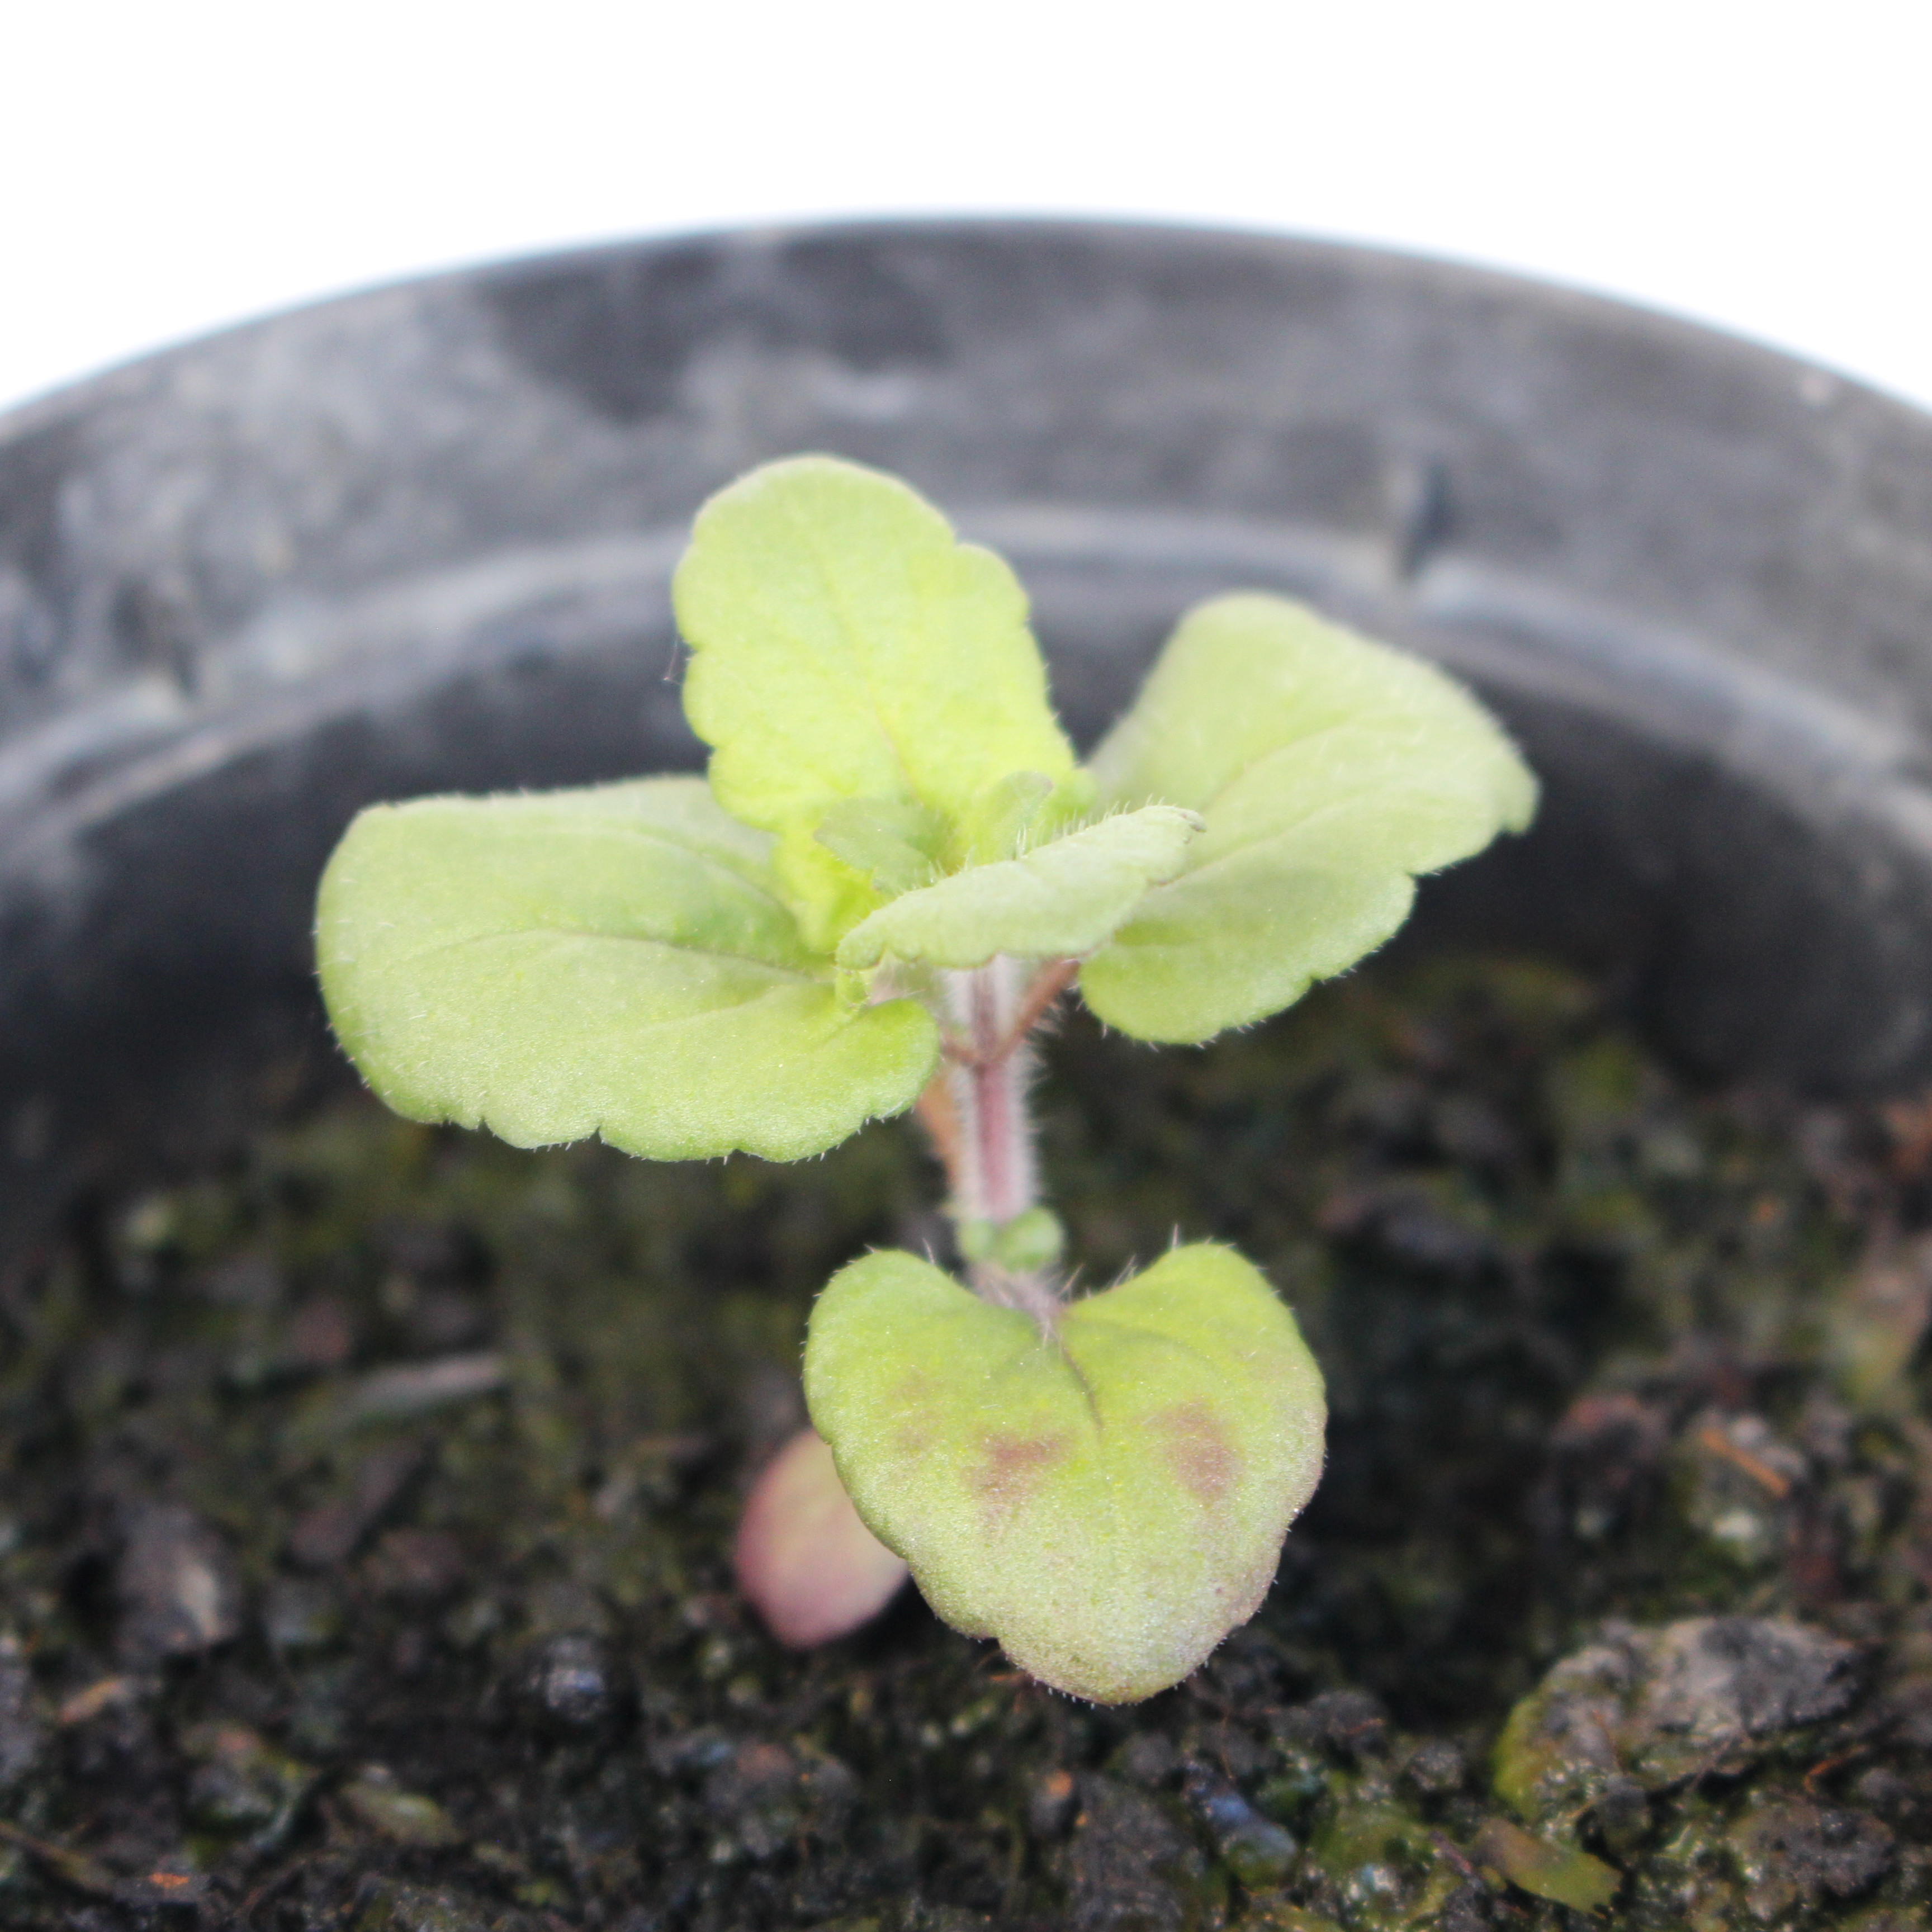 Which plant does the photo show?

Veronica persica
